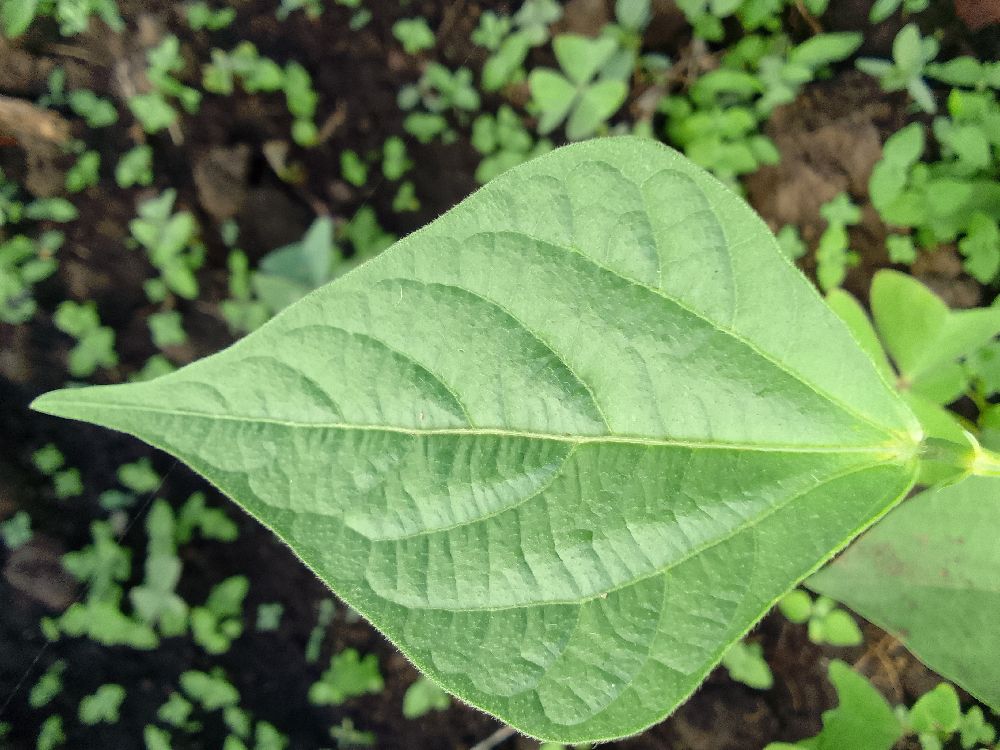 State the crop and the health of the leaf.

common bean, healthy
